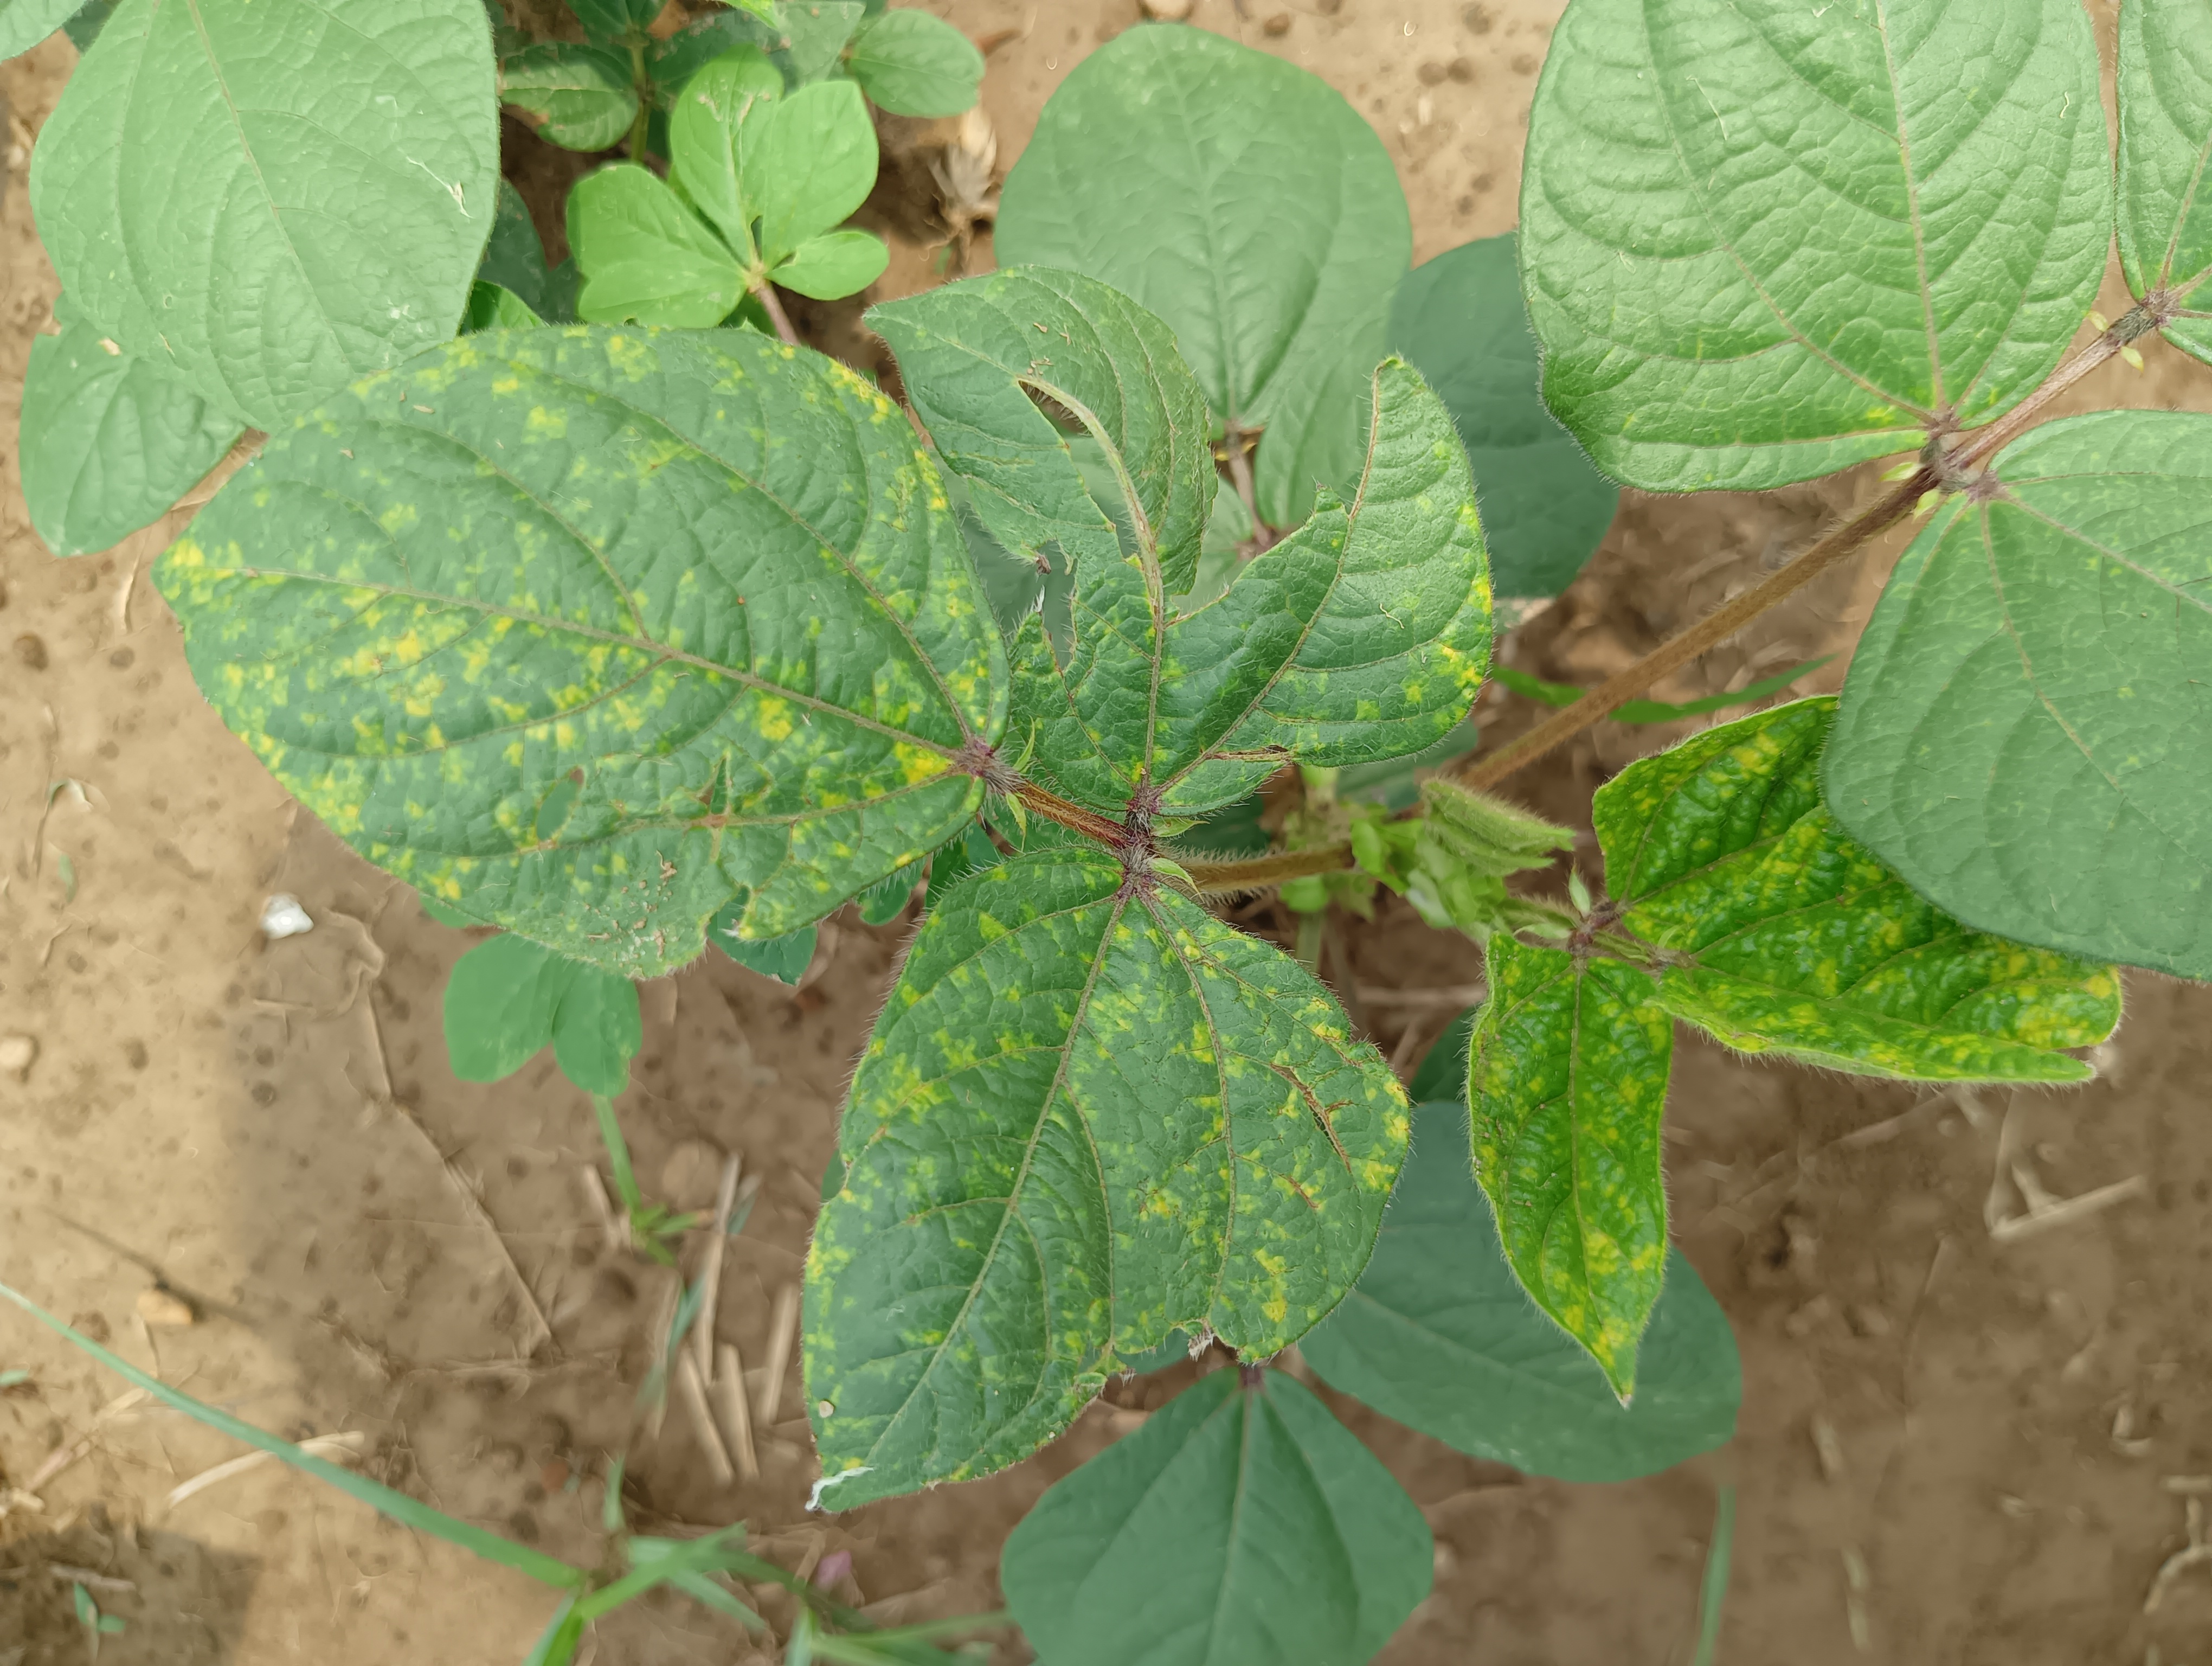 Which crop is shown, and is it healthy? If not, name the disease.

mungbean, yellow mosaic
